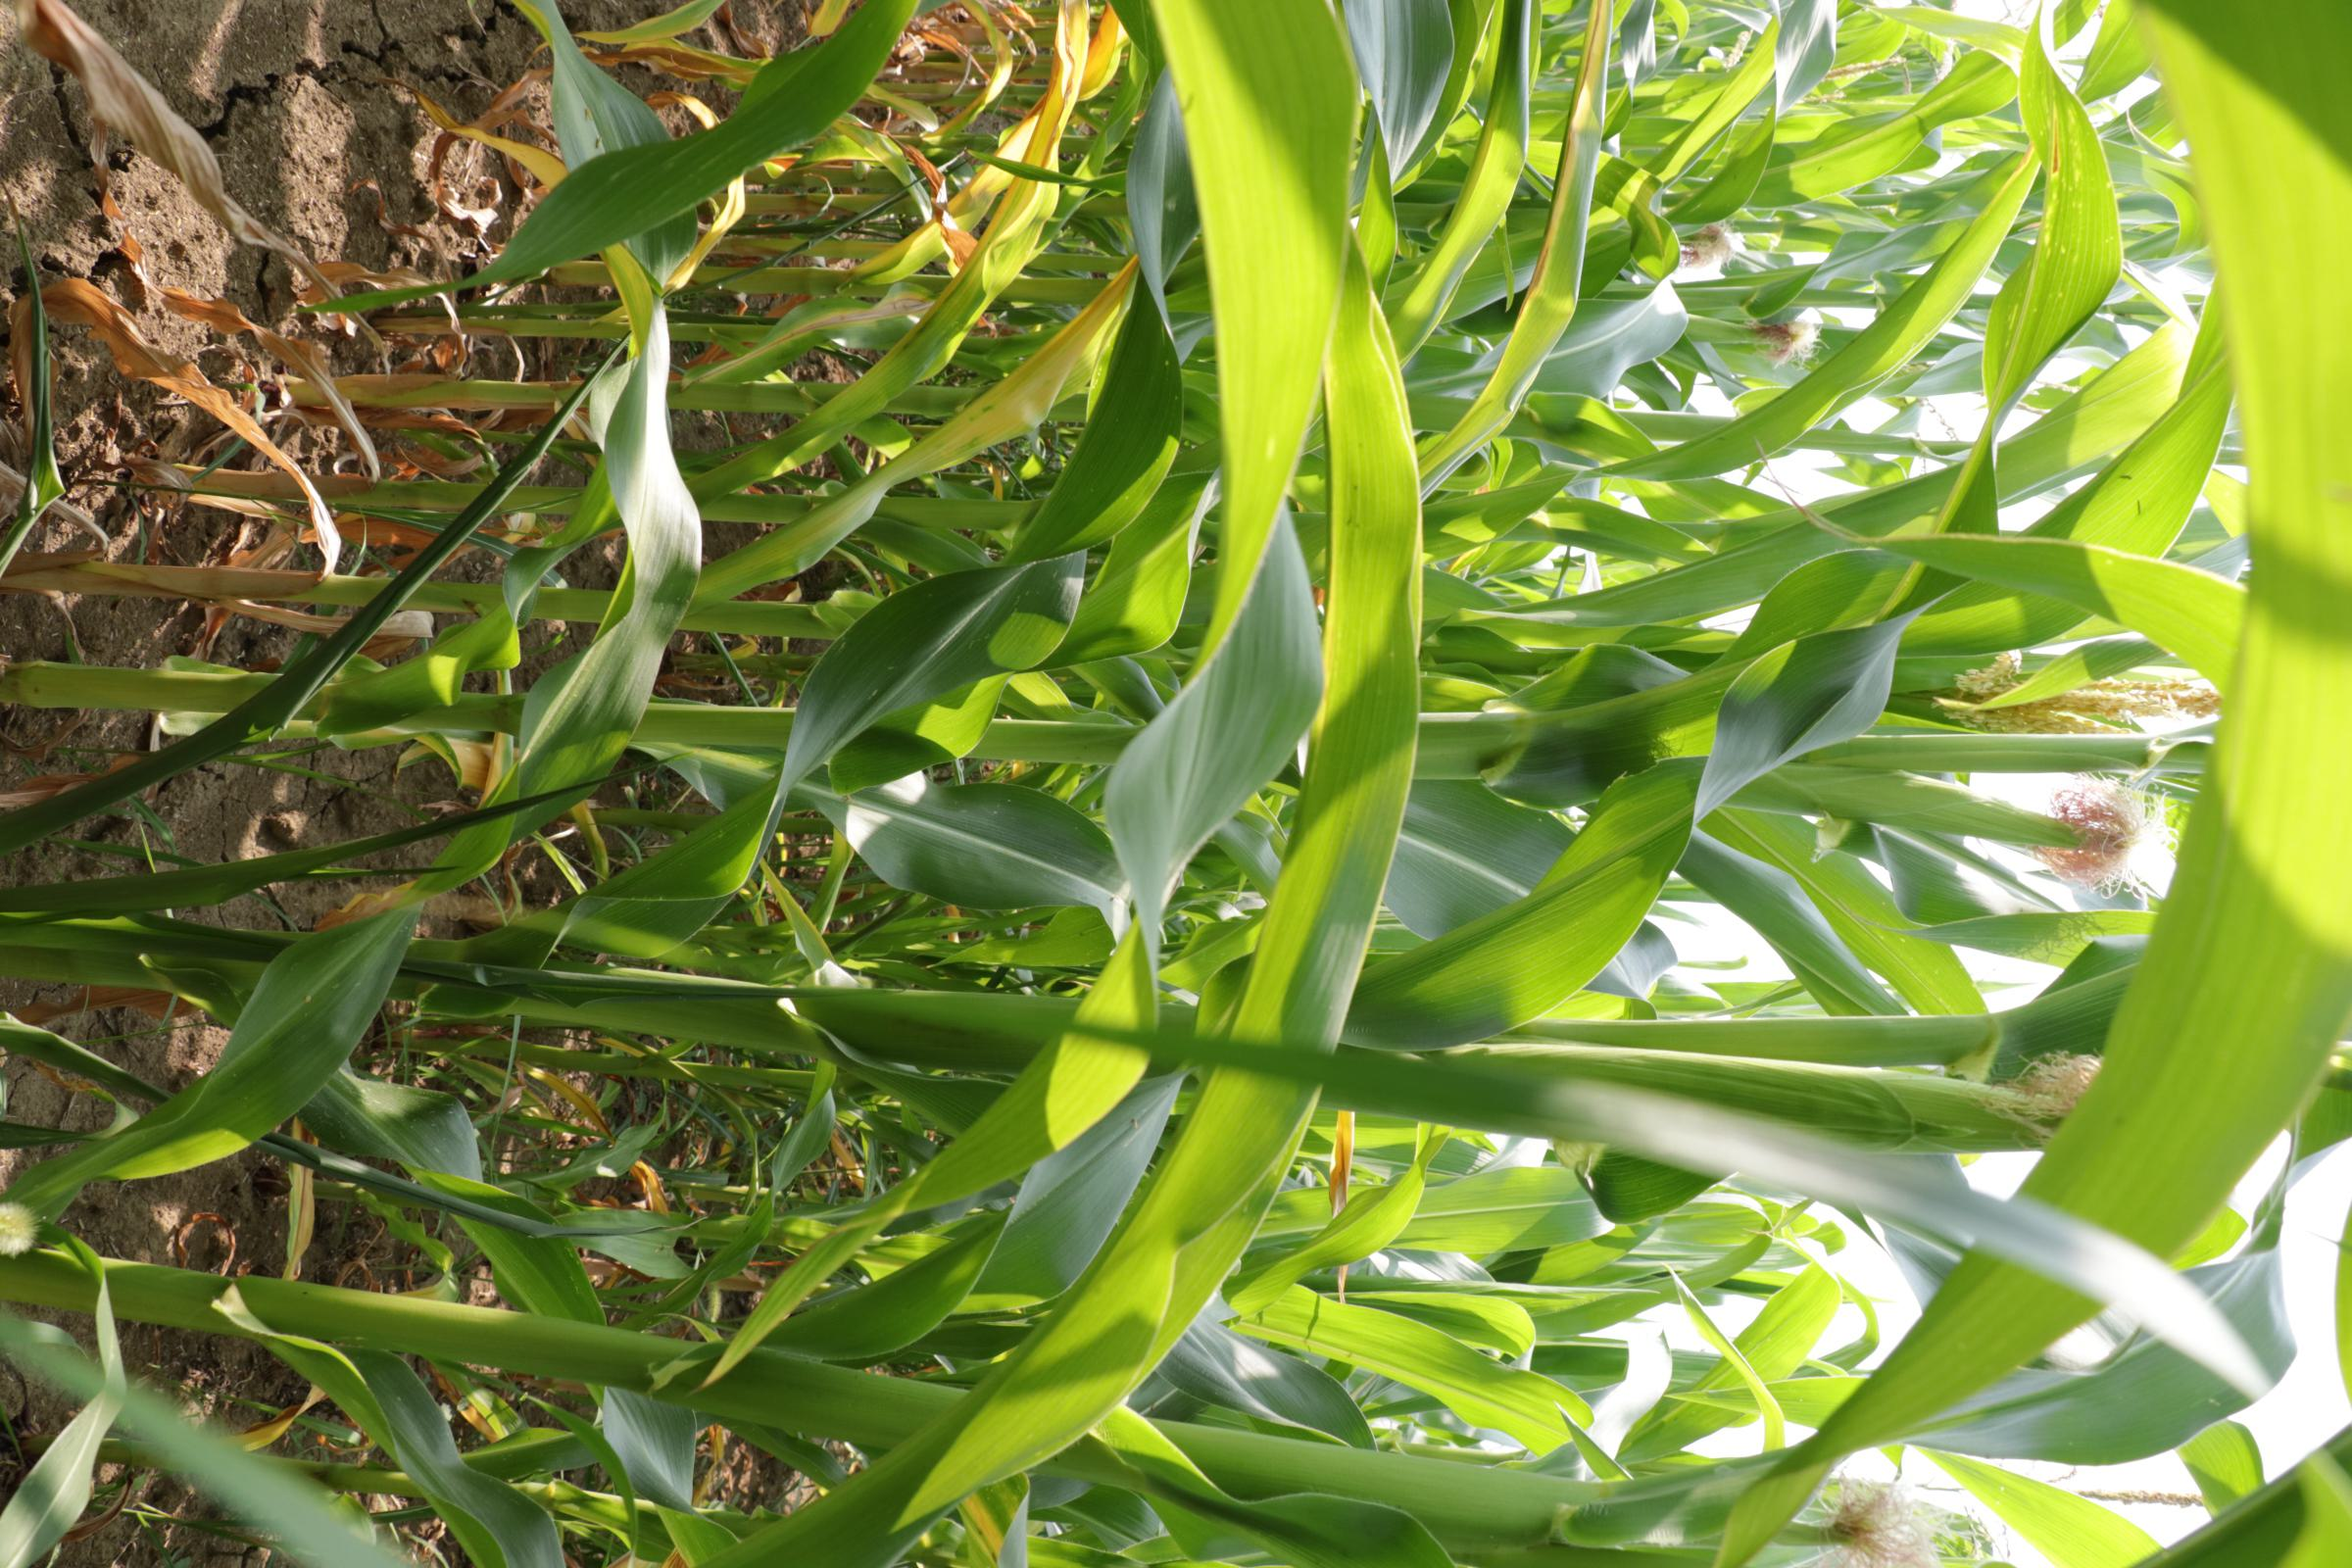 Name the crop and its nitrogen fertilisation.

maize, reduced nitrogen fertilisation
